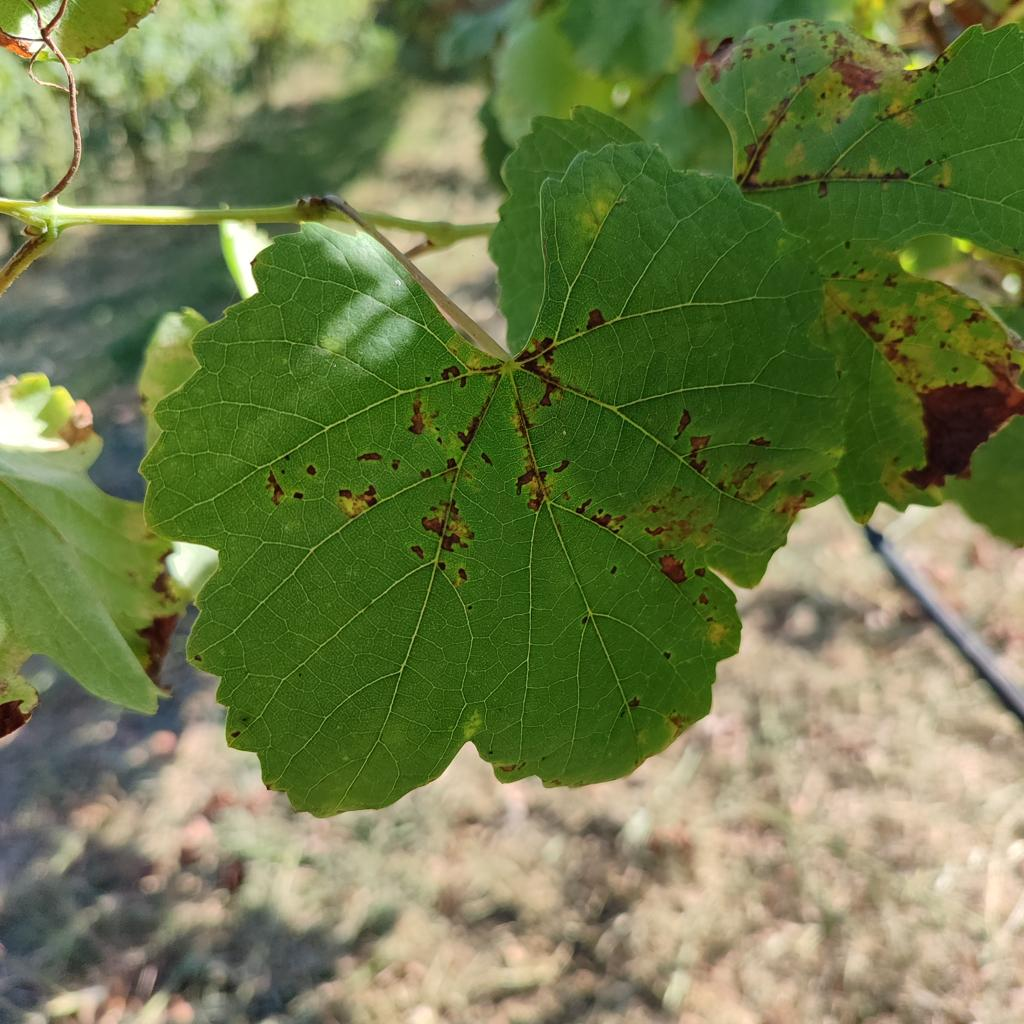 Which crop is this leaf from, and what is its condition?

grapevine, downy mildew
